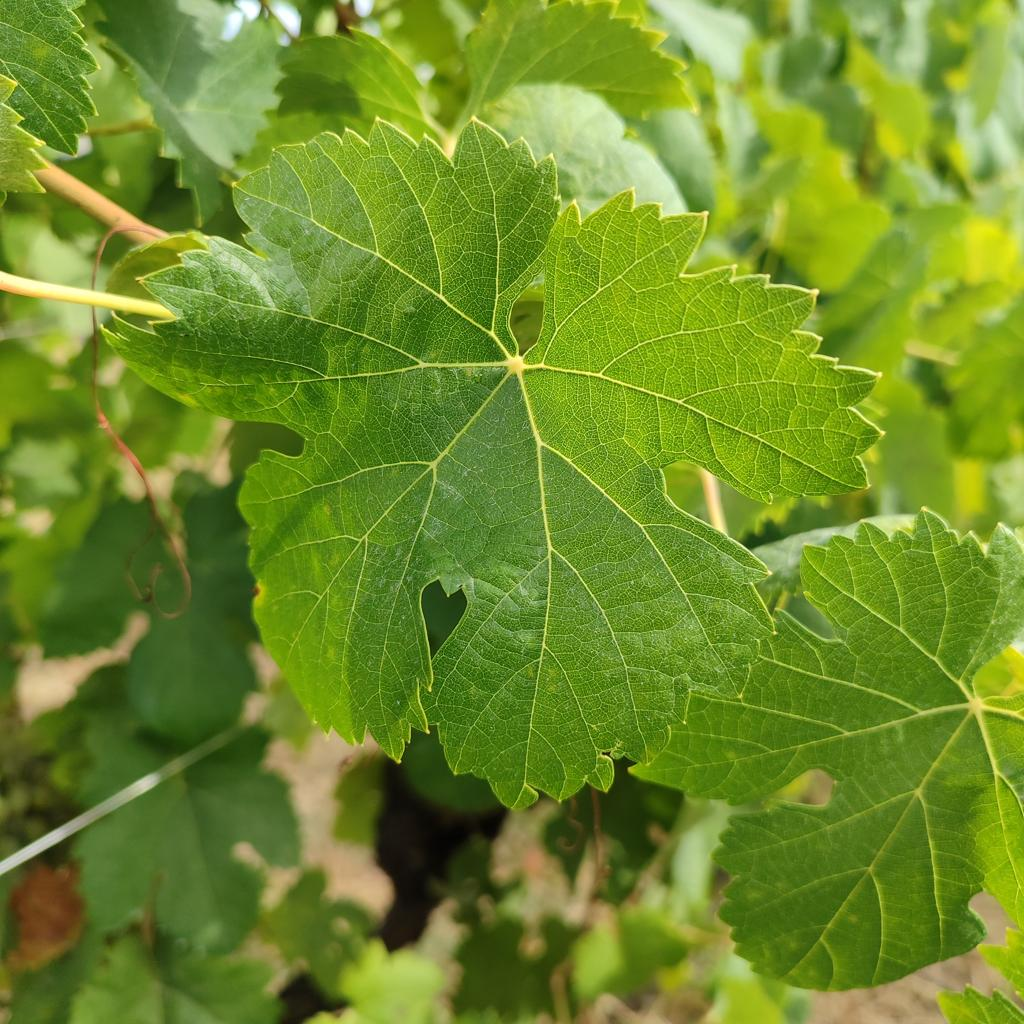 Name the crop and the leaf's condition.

grapevine, healthy
